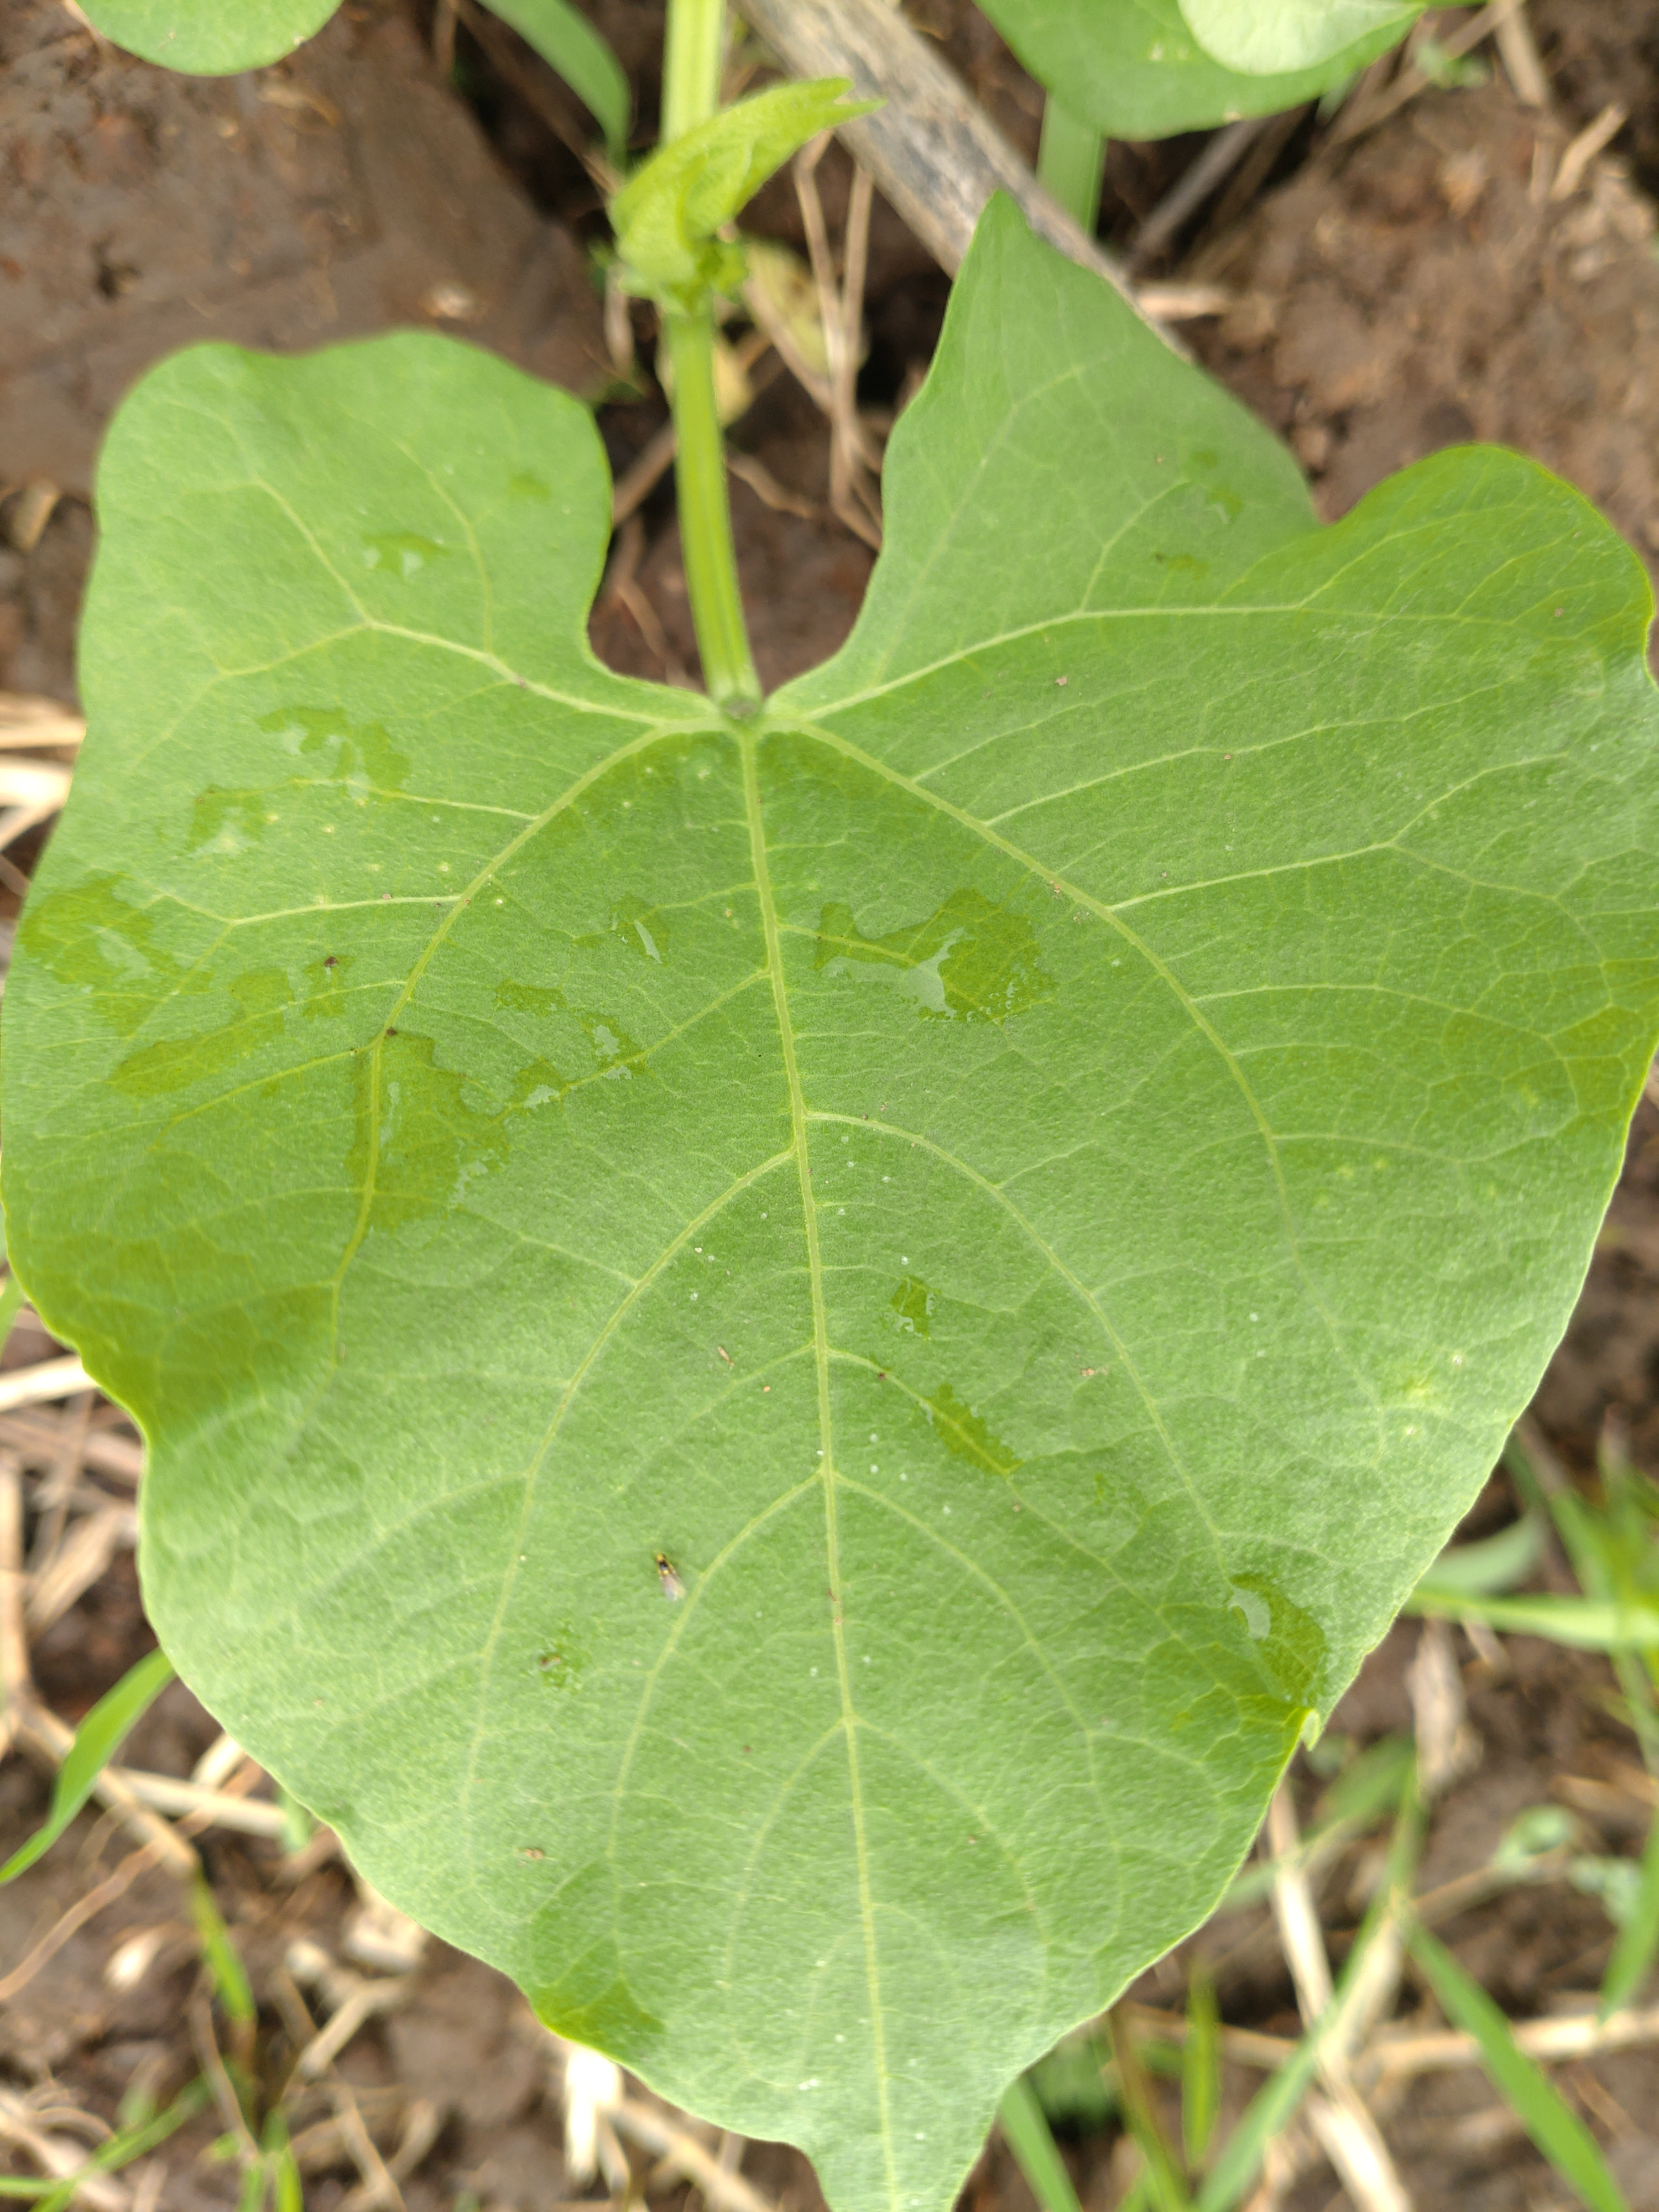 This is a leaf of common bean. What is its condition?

healthy
